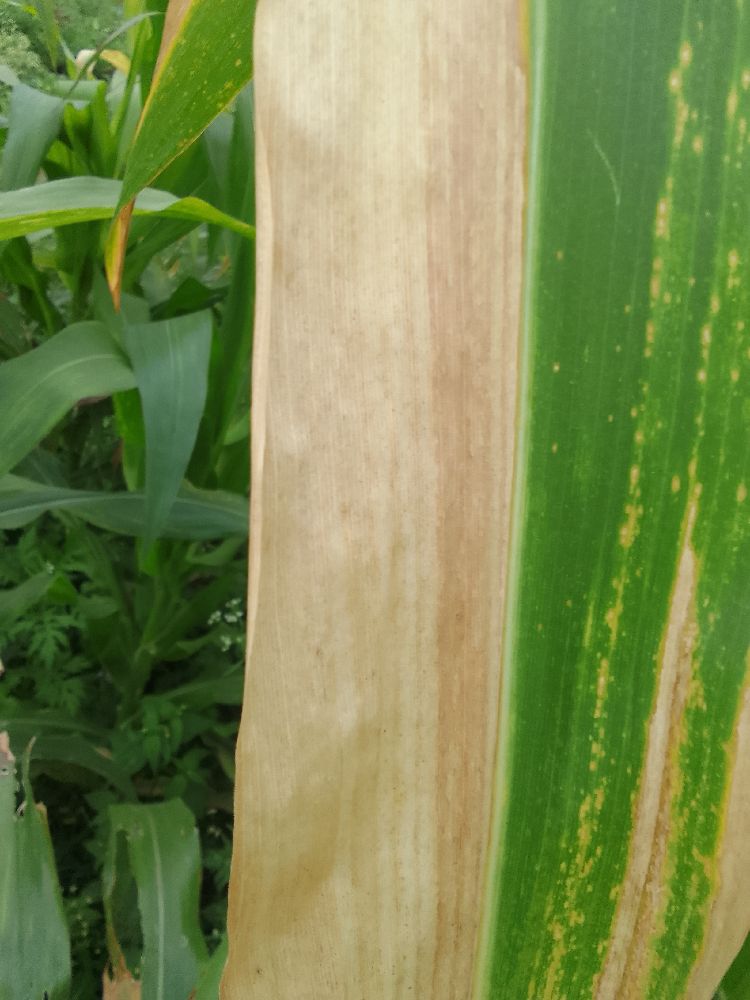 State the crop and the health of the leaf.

maize, maize lethal necrosis
